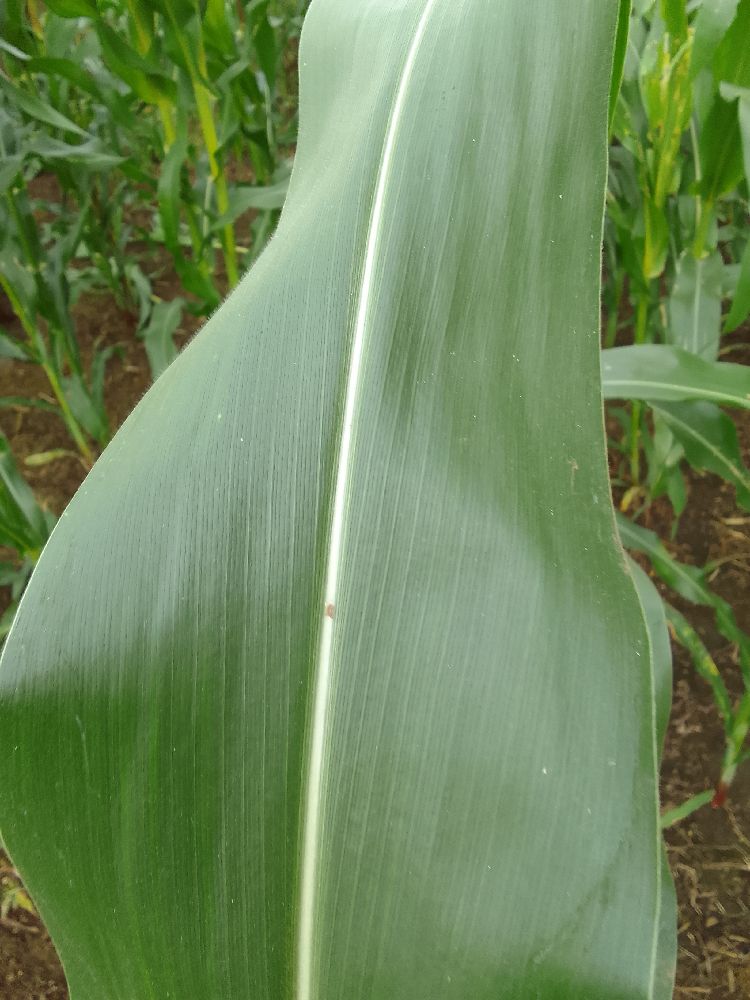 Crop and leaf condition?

maize, healthy
